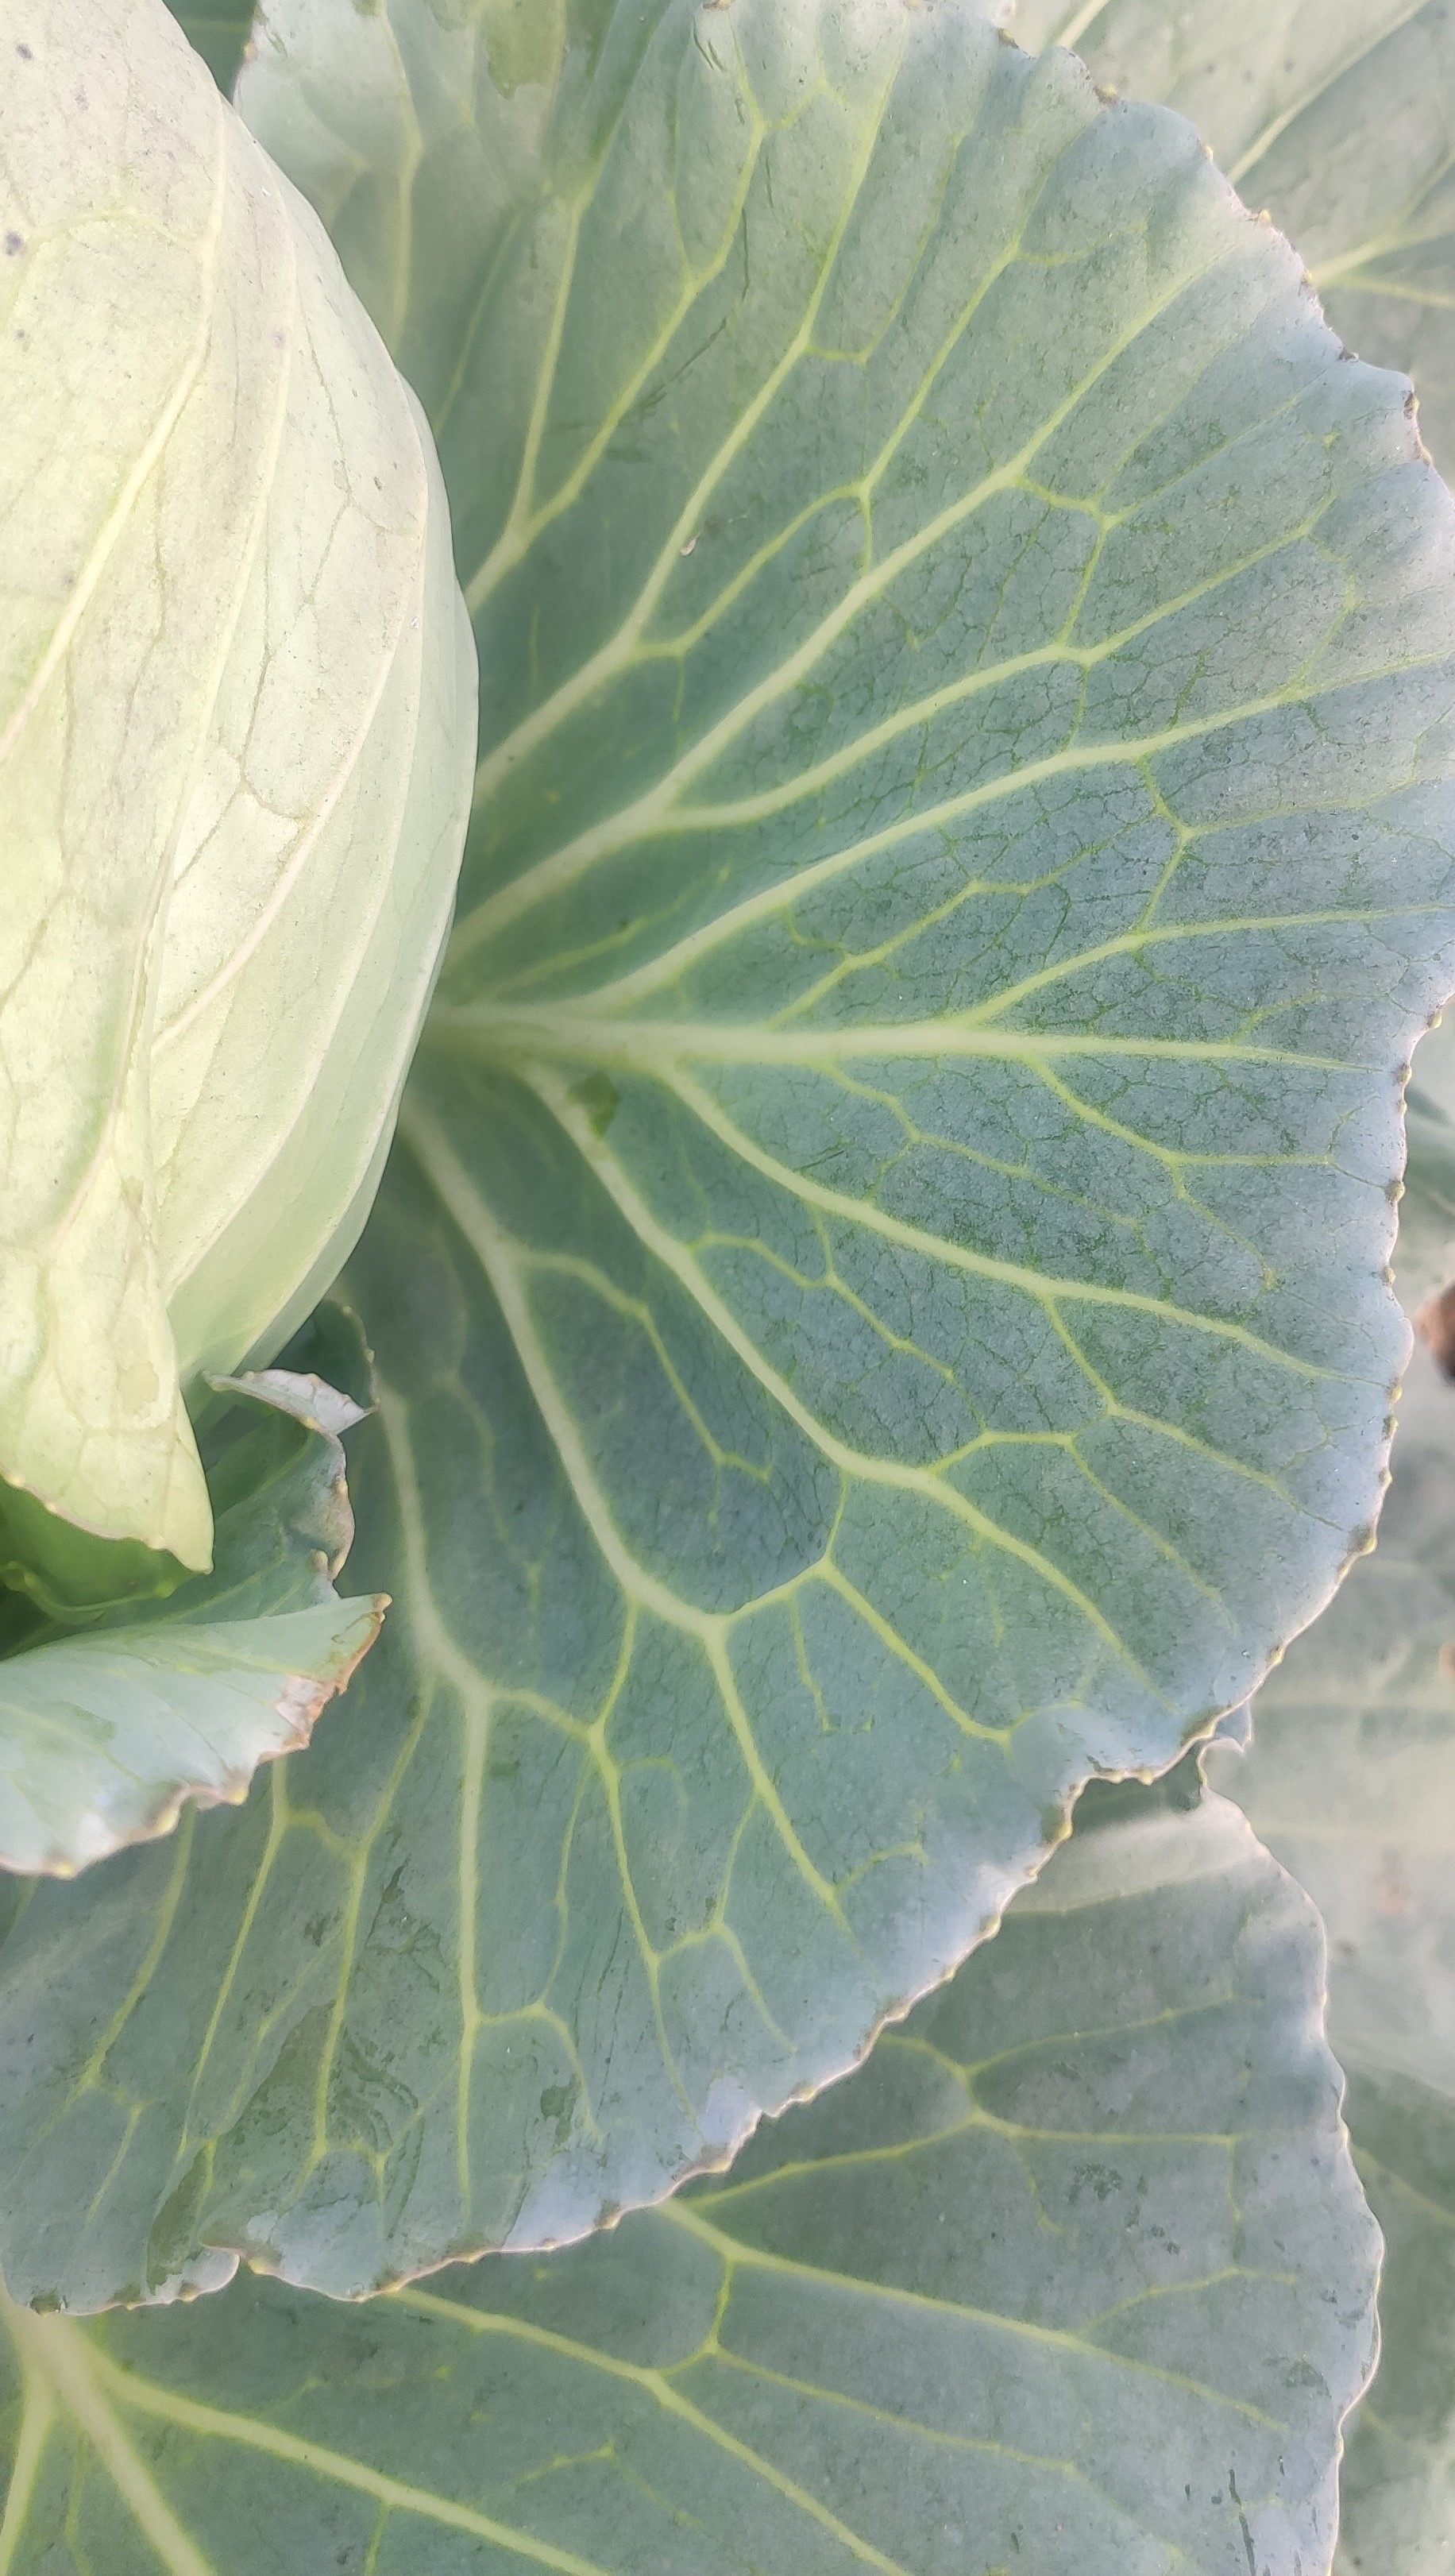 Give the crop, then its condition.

cabbage, healthy
